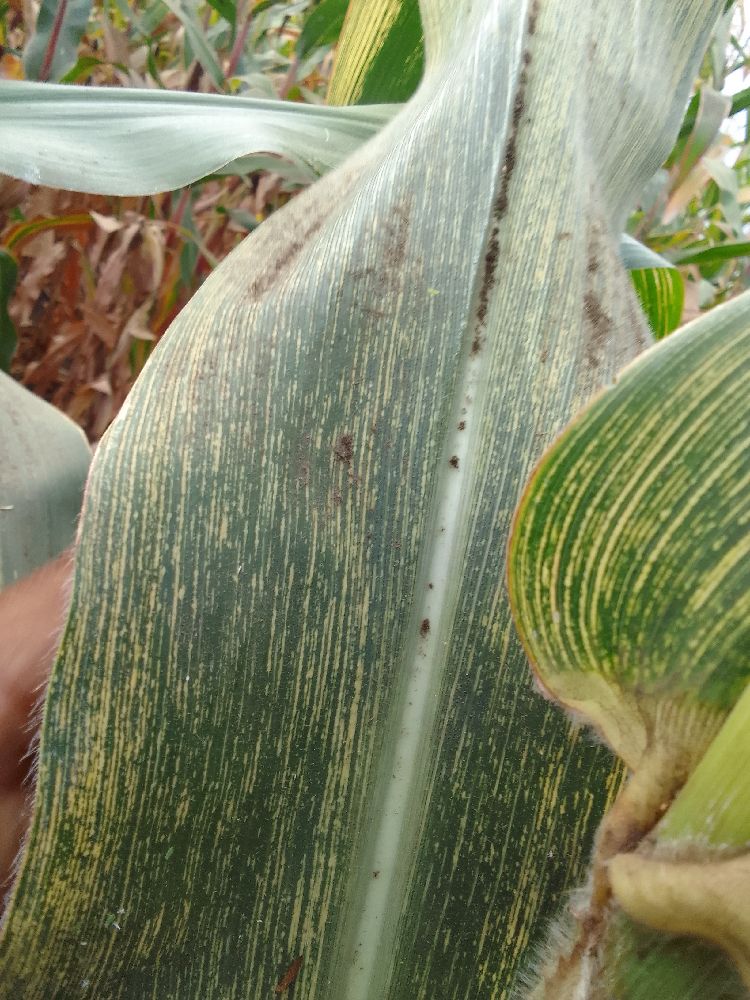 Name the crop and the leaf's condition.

maize, maize streak virus
